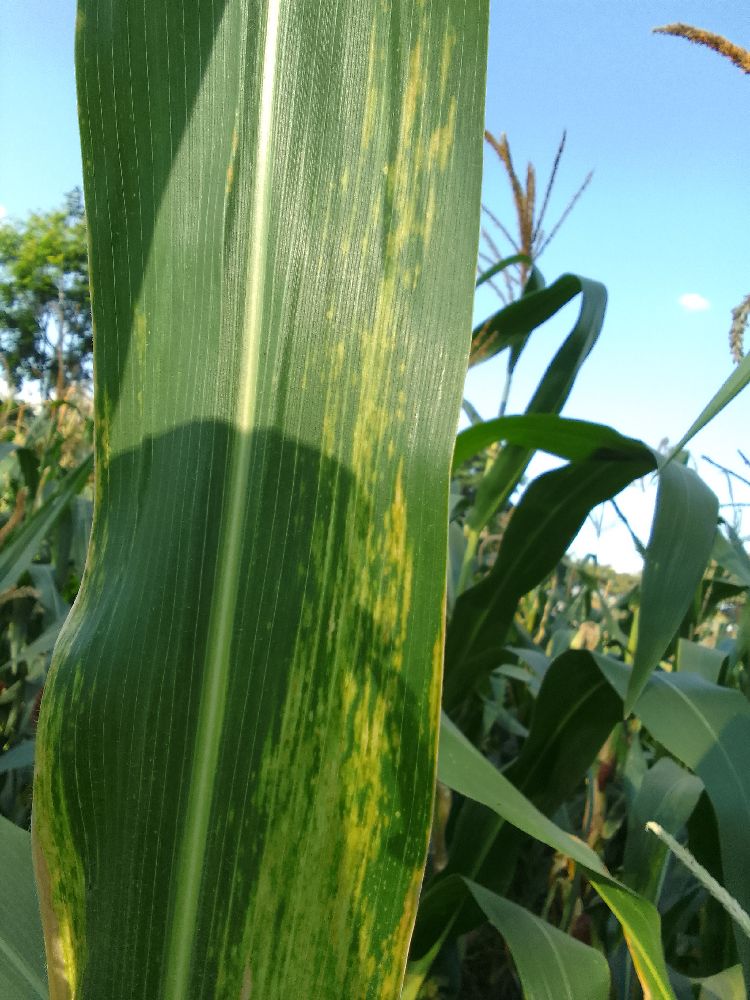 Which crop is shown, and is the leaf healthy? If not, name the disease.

maize, maize lethal necrosis
